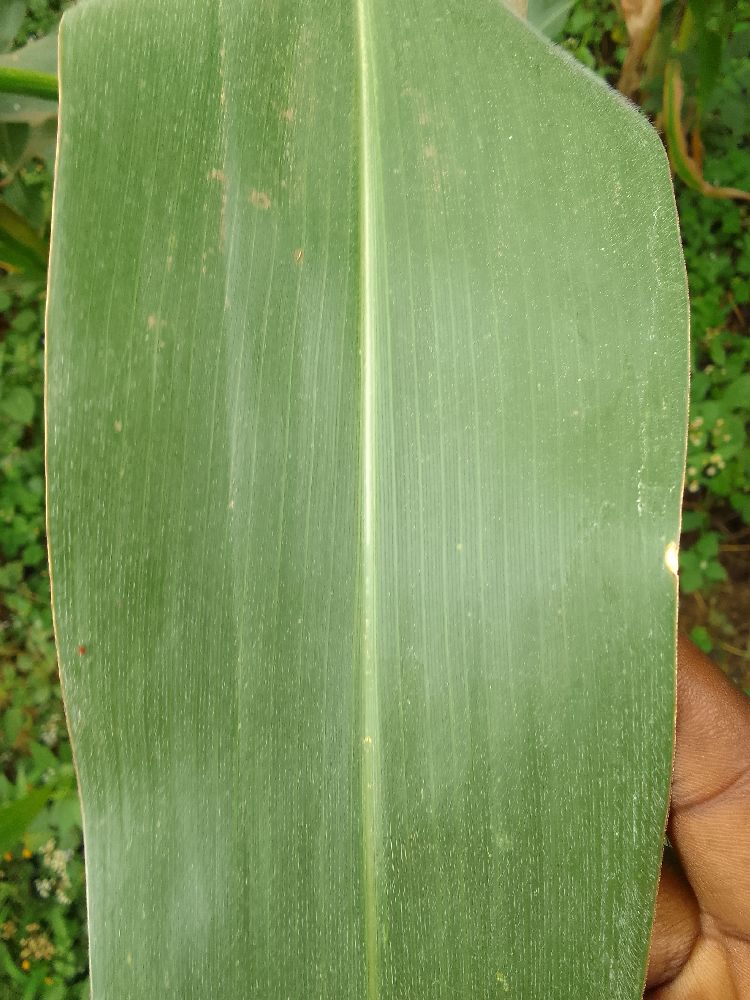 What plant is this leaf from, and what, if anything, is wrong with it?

maize, healthy
